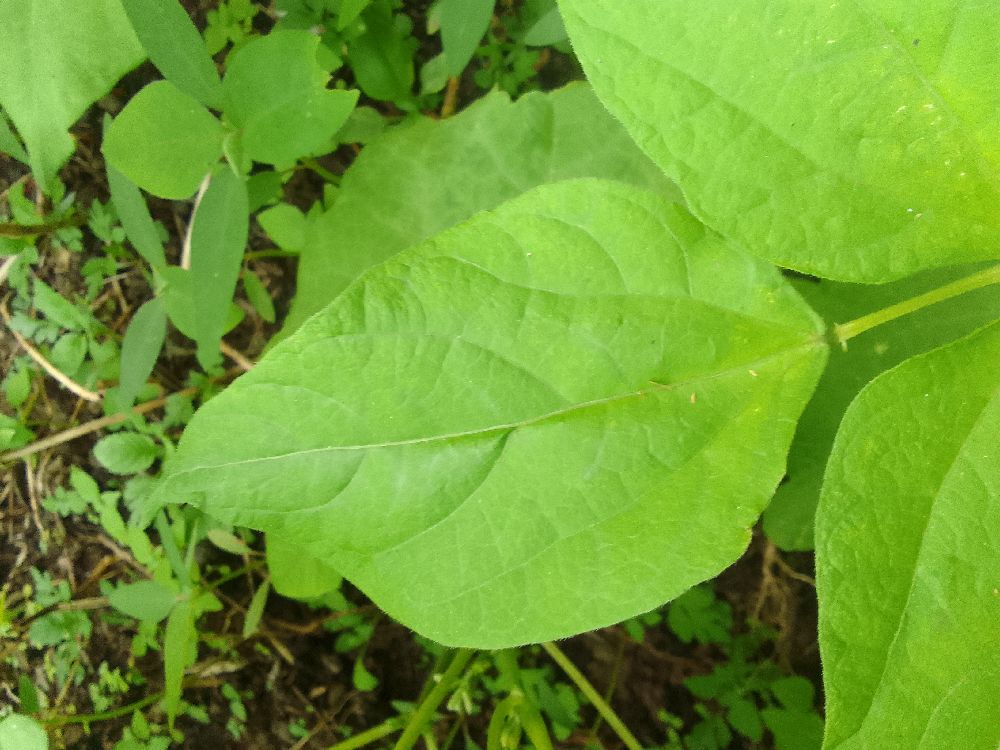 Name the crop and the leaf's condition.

common bean, healthy
